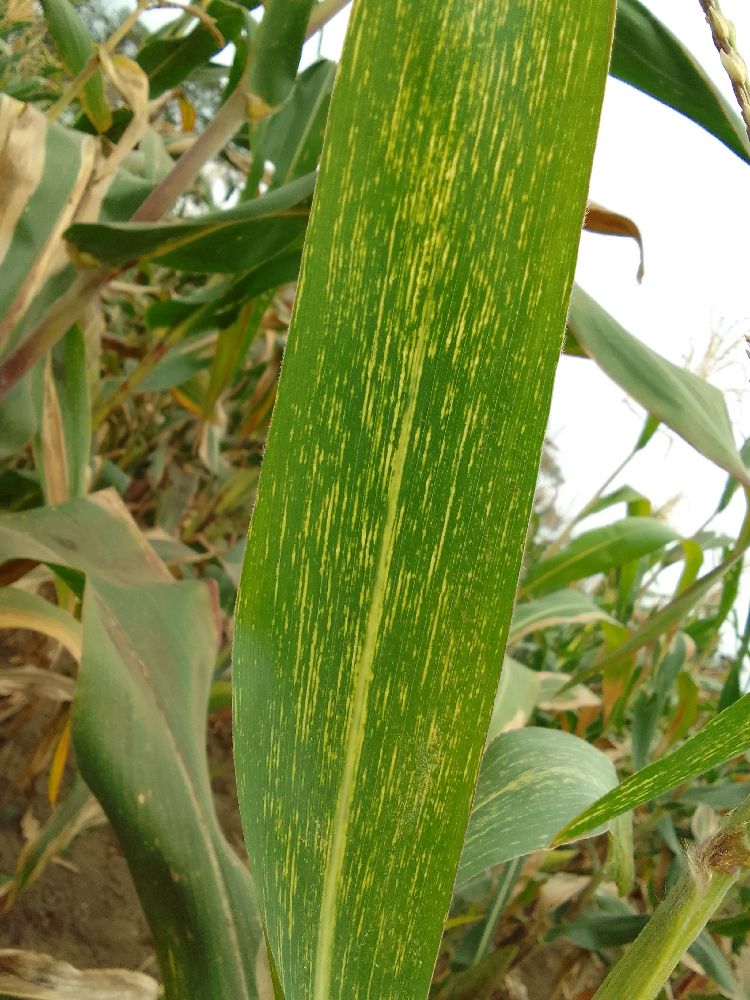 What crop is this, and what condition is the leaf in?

maize, maize streak virus
